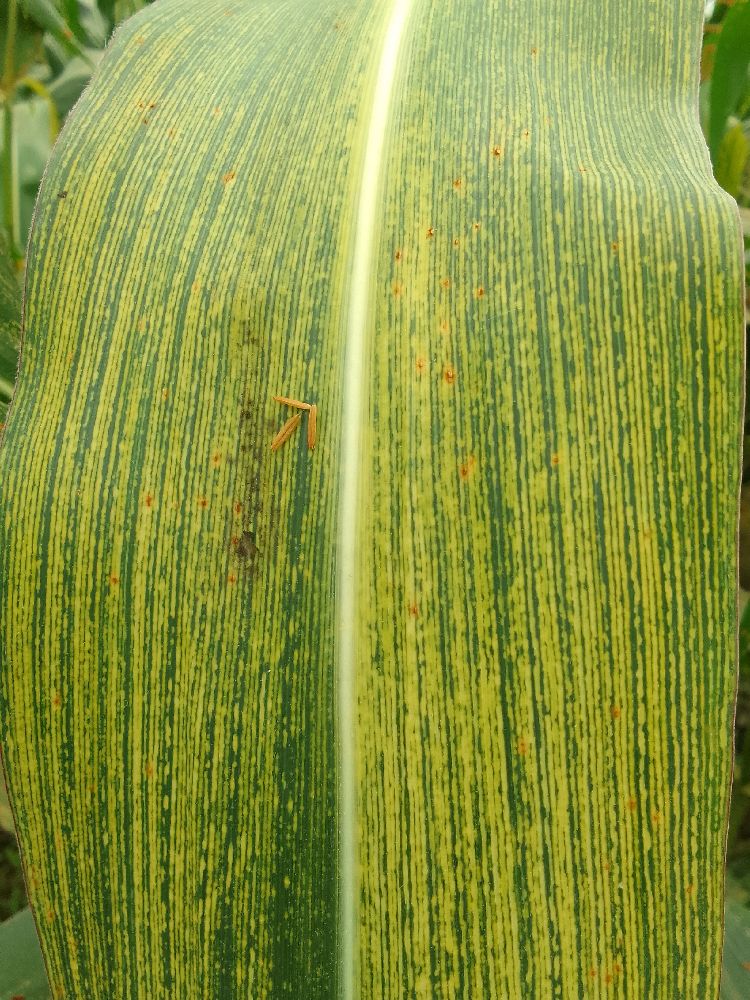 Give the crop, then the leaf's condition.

maize, maize streak virus
